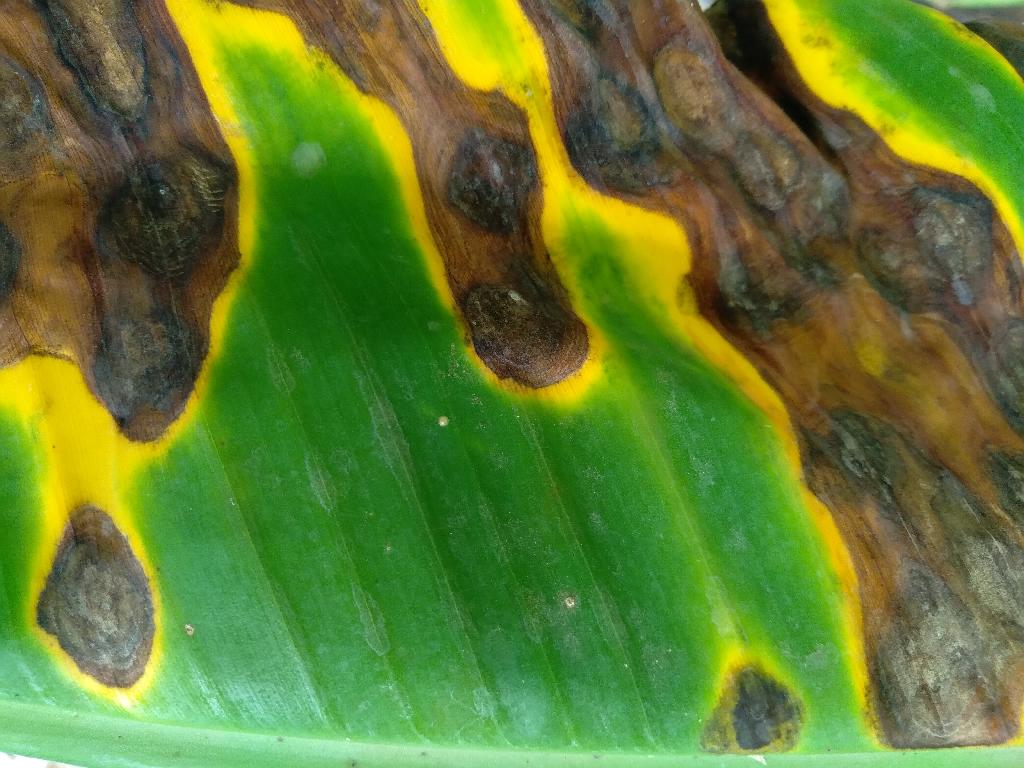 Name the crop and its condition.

banana, black sigatoka
